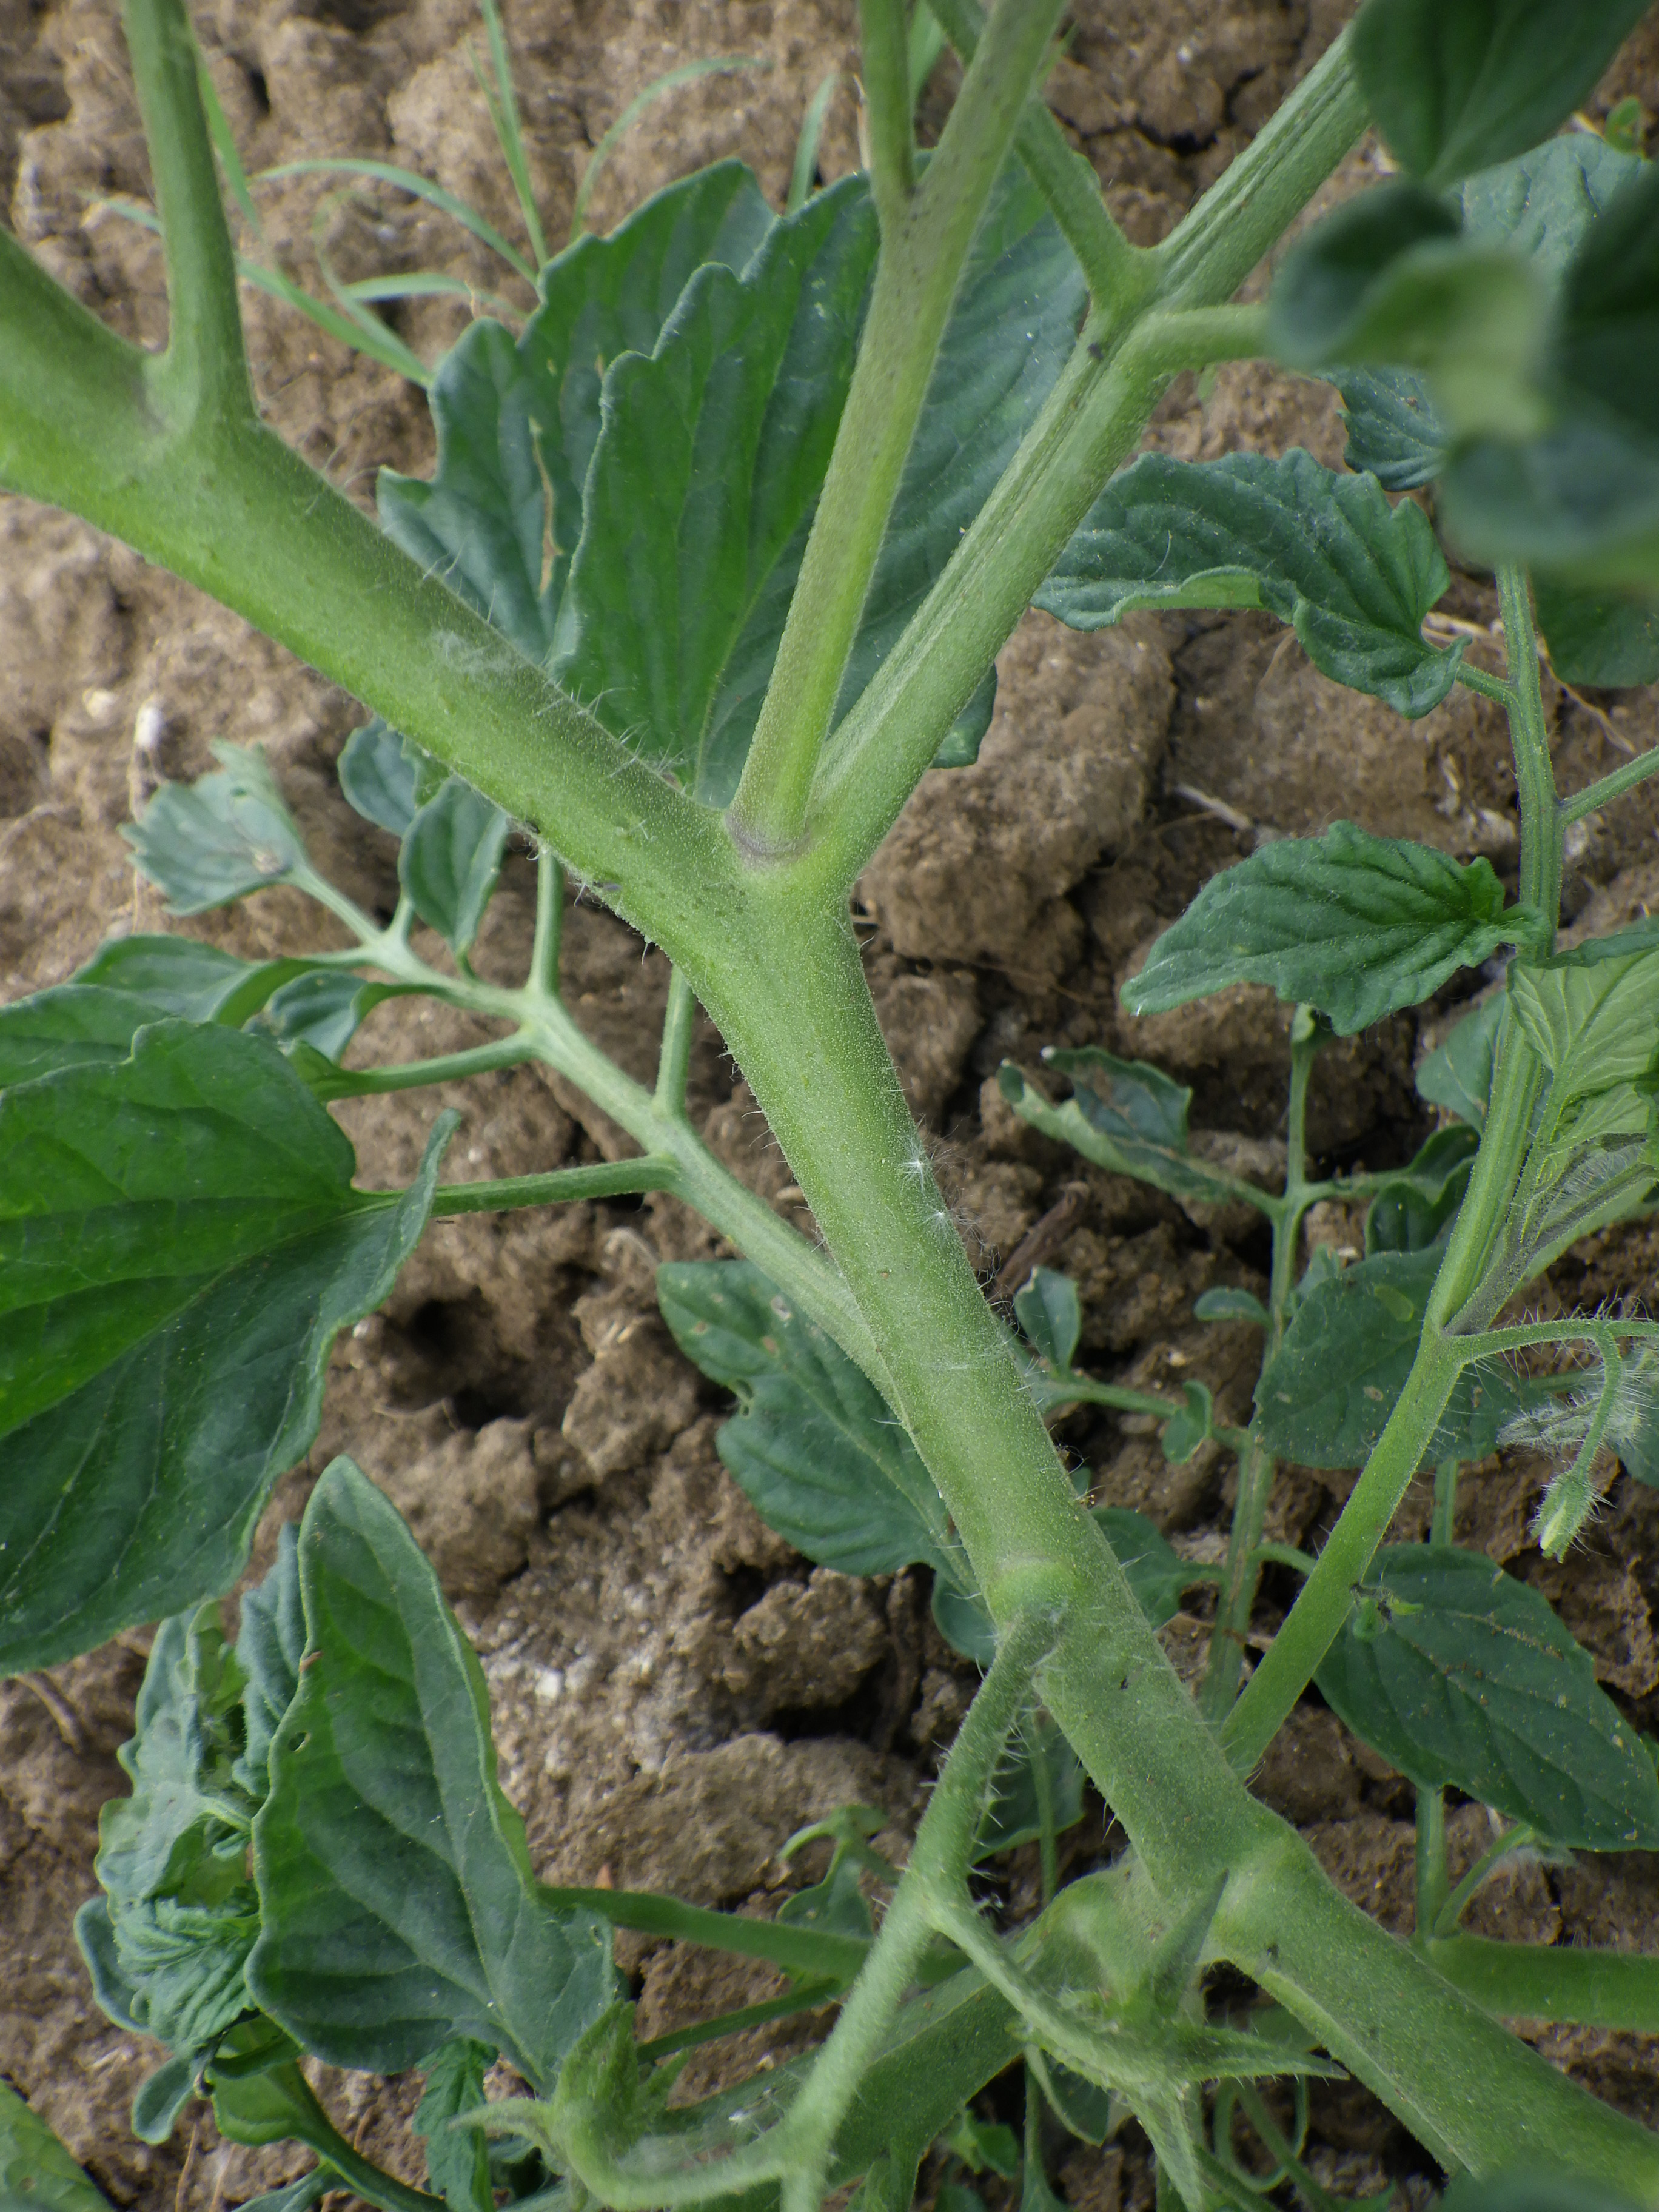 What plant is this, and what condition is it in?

tomato, phytophagous
